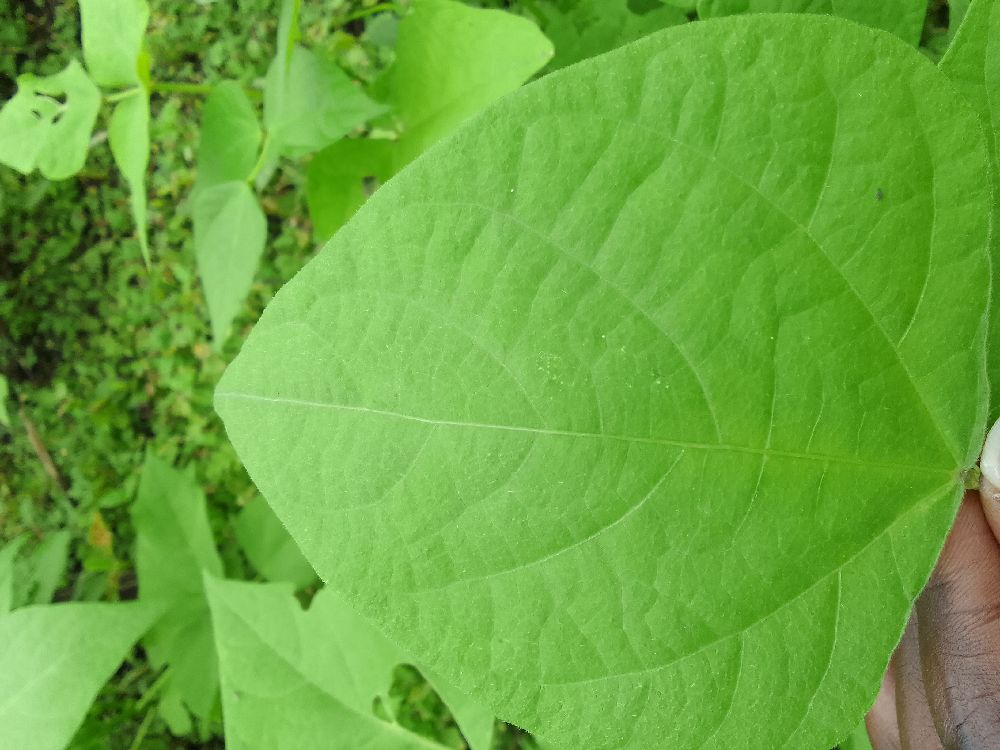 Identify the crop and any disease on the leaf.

common bean, healthy
